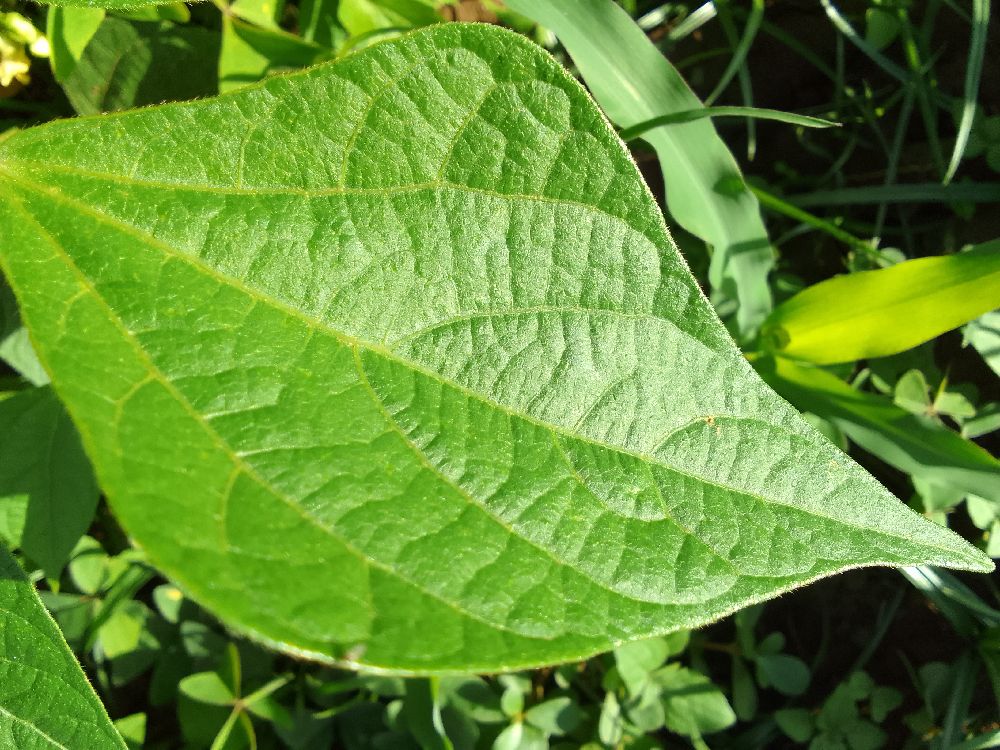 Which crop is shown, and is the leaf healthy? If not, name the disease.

common bean, healthy
